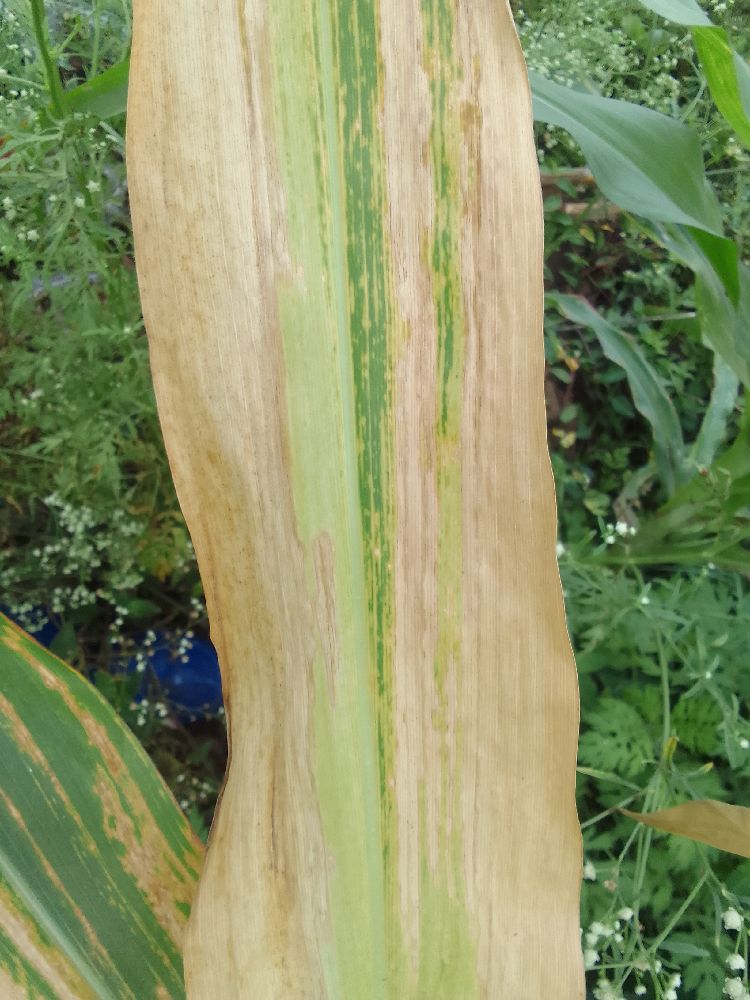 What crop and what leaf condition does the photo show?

maize, maize lethal necrosis
